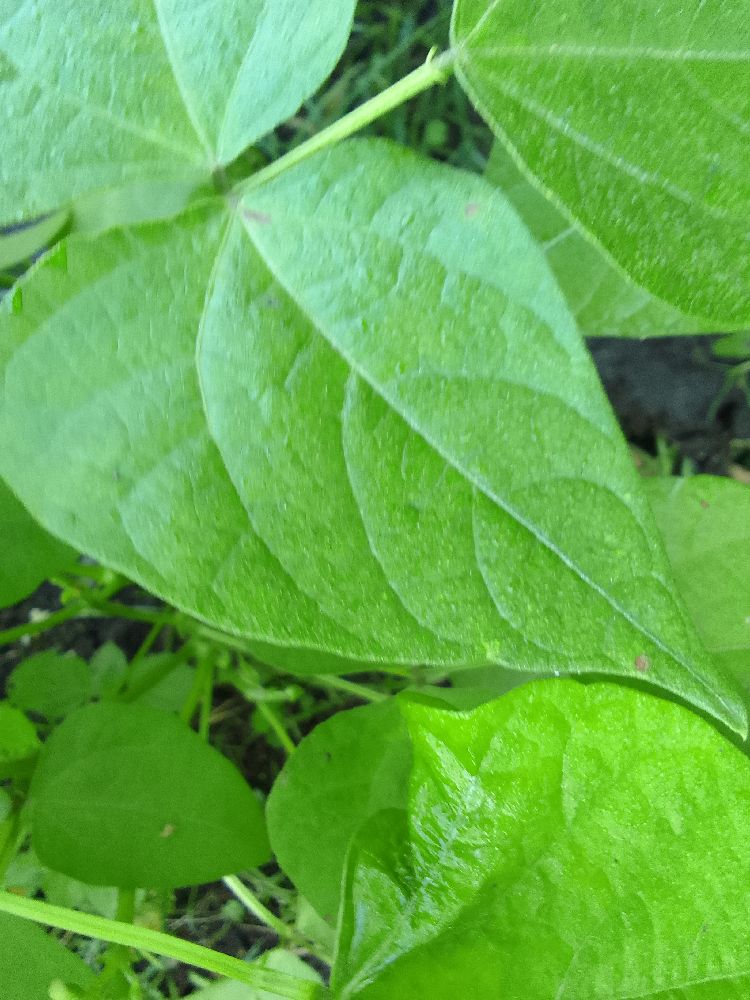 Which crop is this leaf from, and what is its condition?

common bean, healthy
